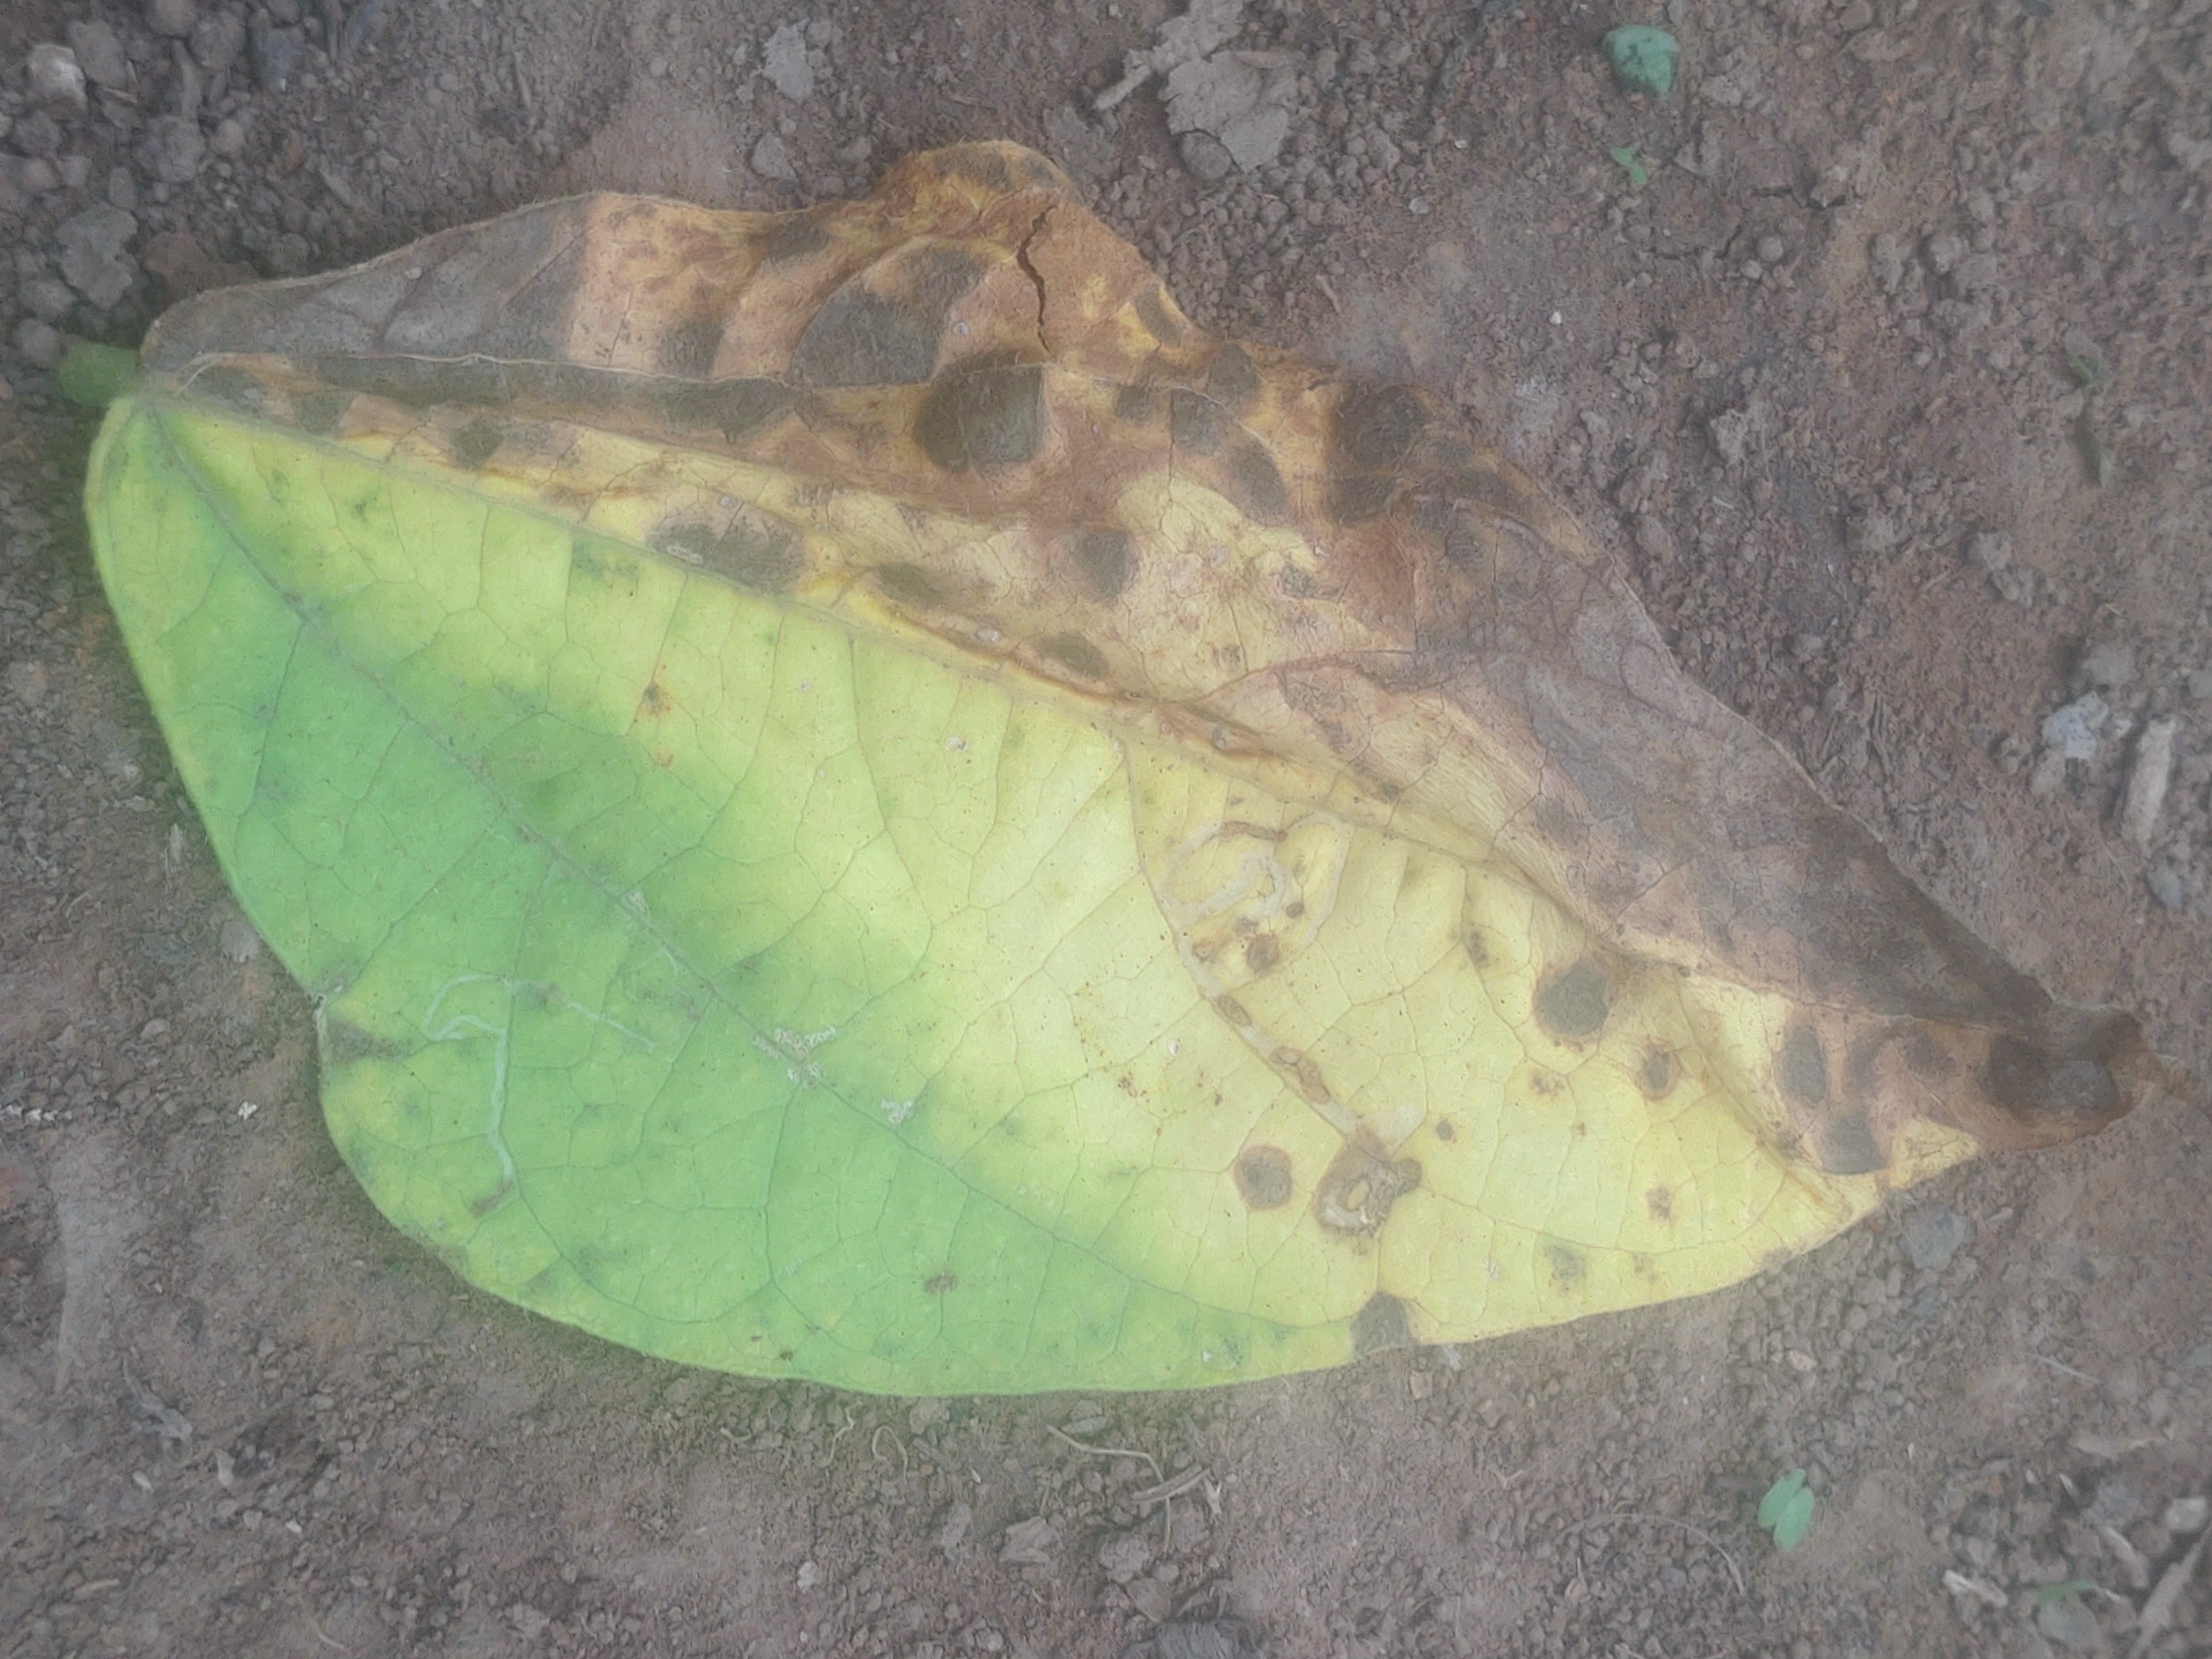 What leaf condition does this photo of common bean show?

anthracnose
